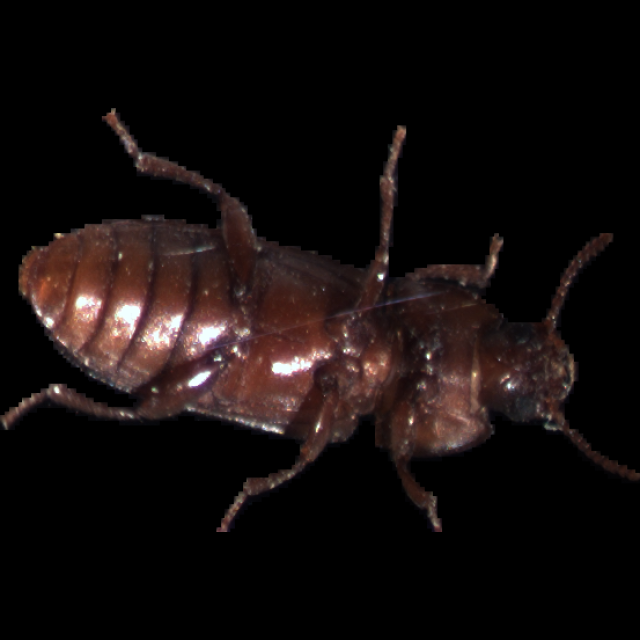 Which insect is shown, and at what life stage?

mealworm beetle
